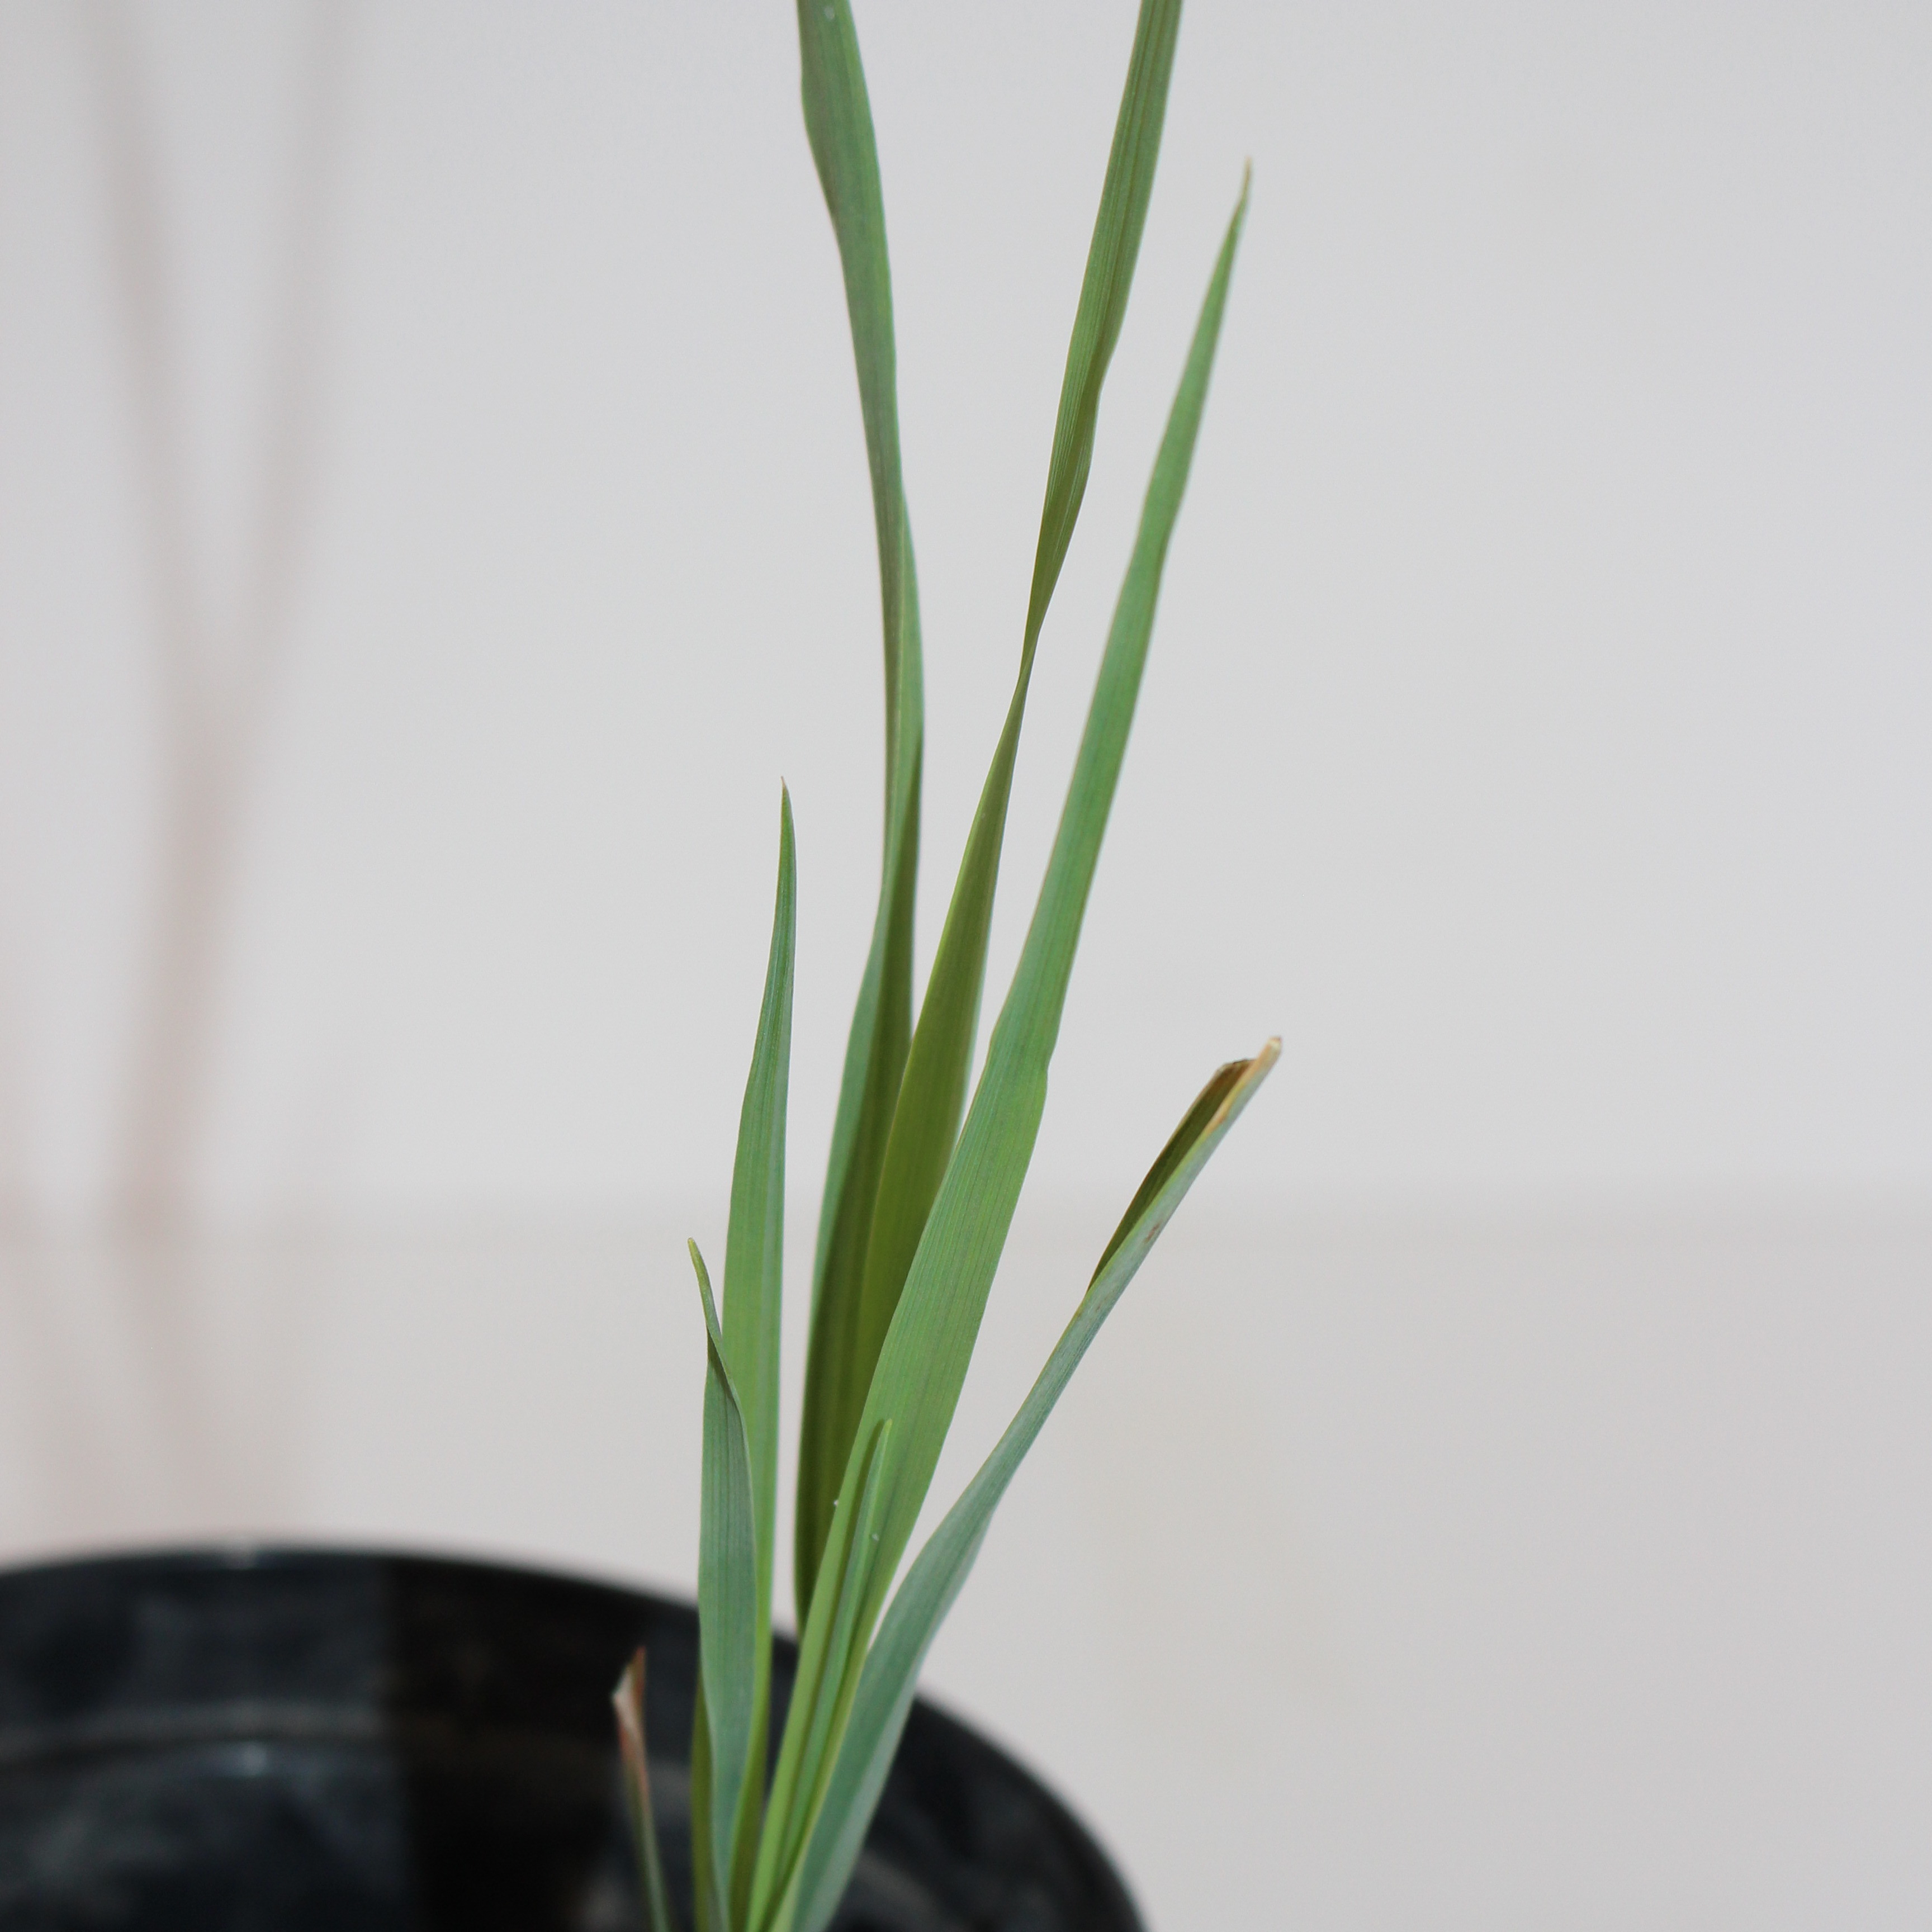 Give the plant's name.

Avena sterilis
